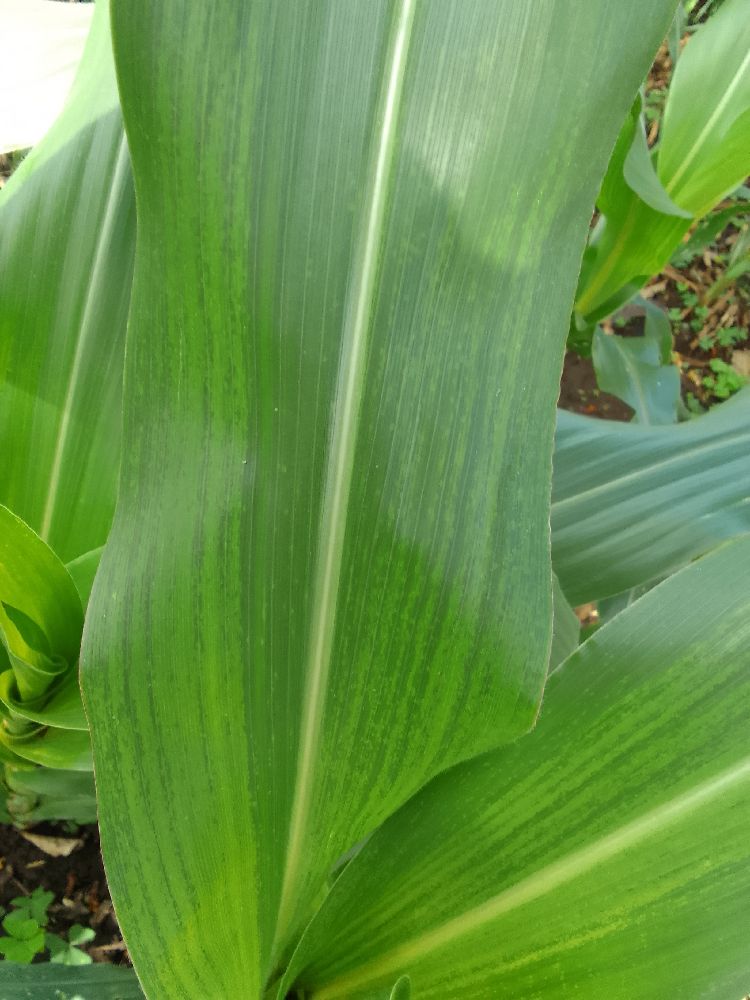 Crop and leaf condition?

maize, maize lethal necrosis
